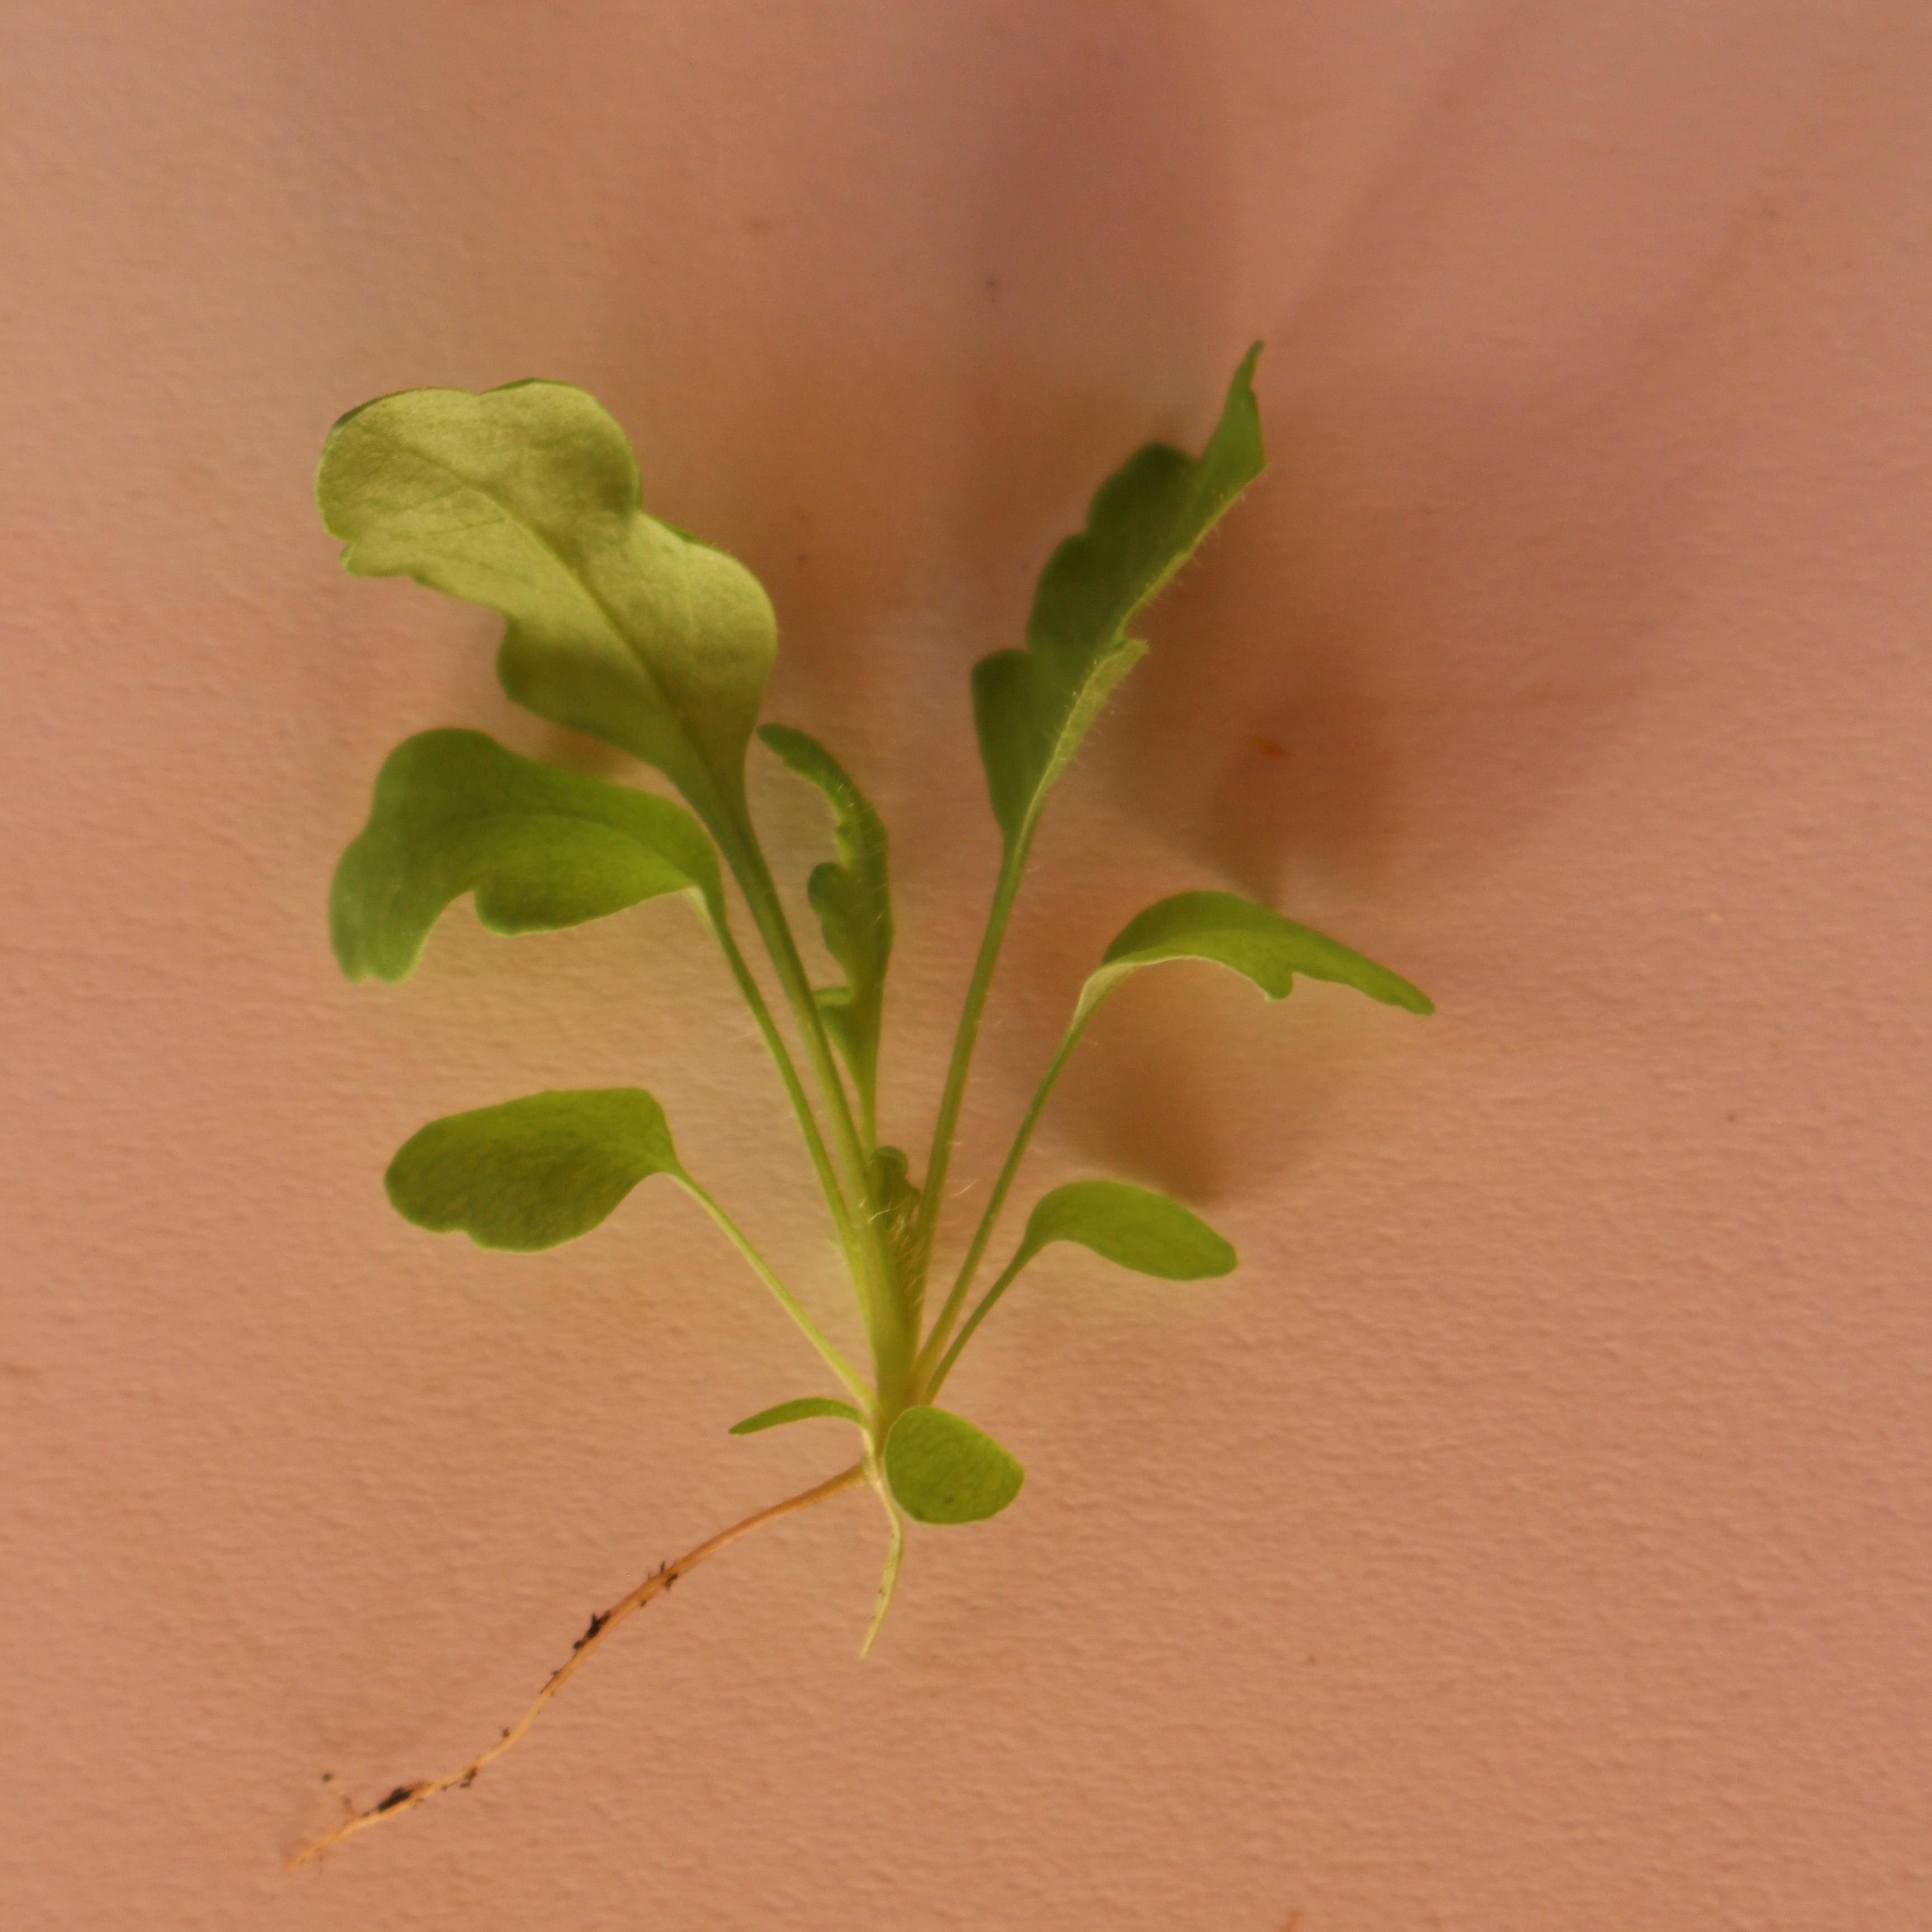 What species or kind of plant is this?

Papaver rhoeas
